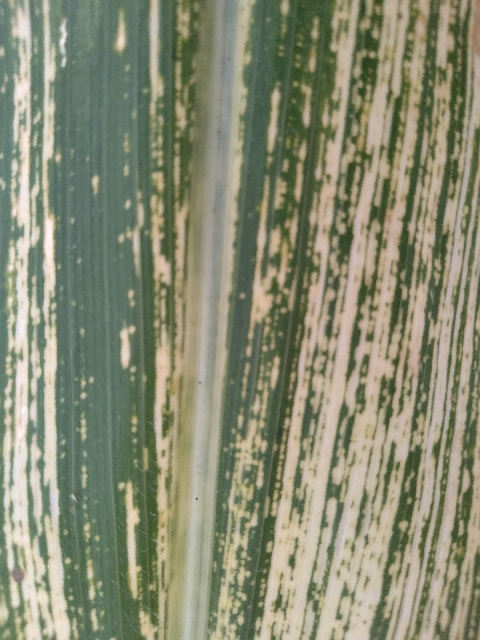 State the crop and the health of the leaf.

maize, maize streak virus
